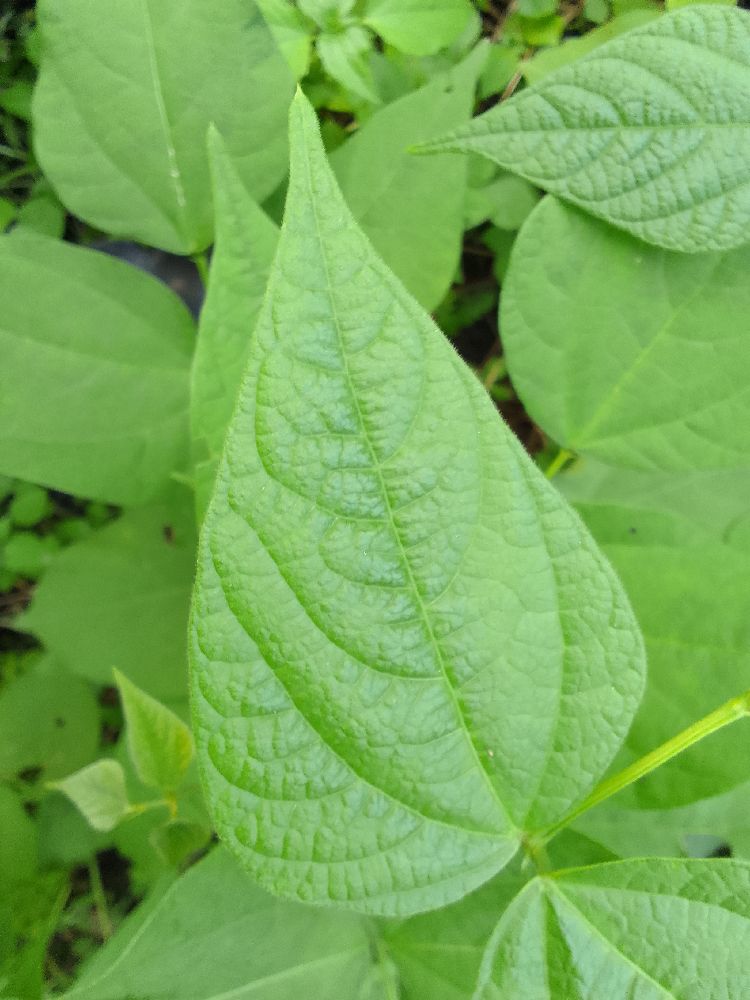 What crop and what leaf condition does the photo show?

common bean, healthy
